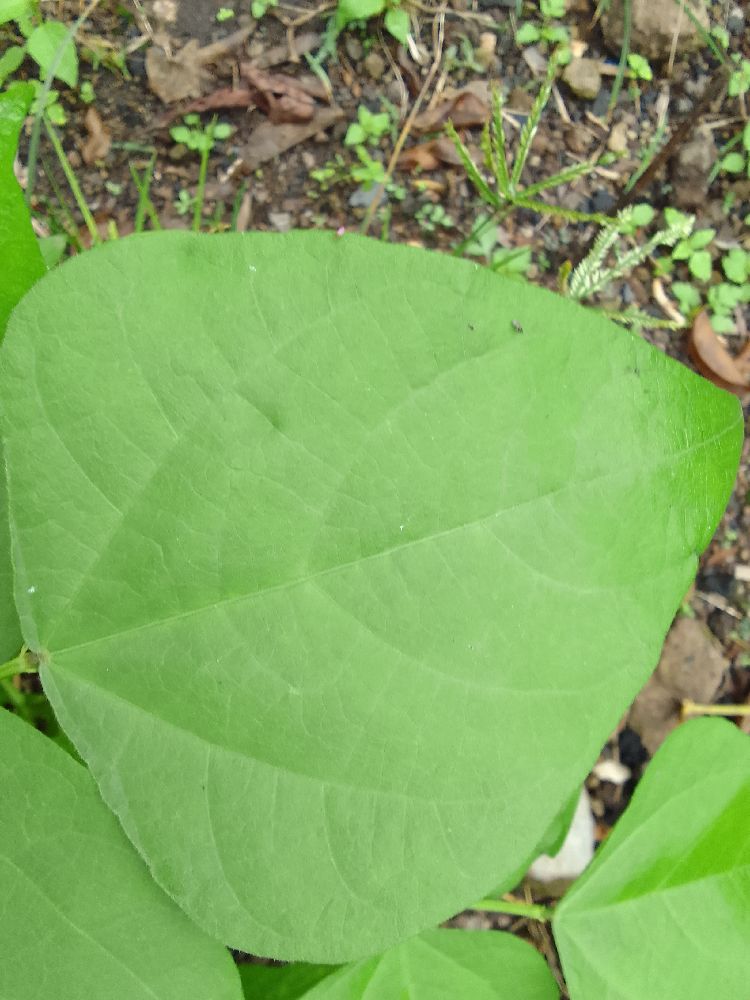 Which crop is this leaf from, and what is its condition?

common bean, healthy
